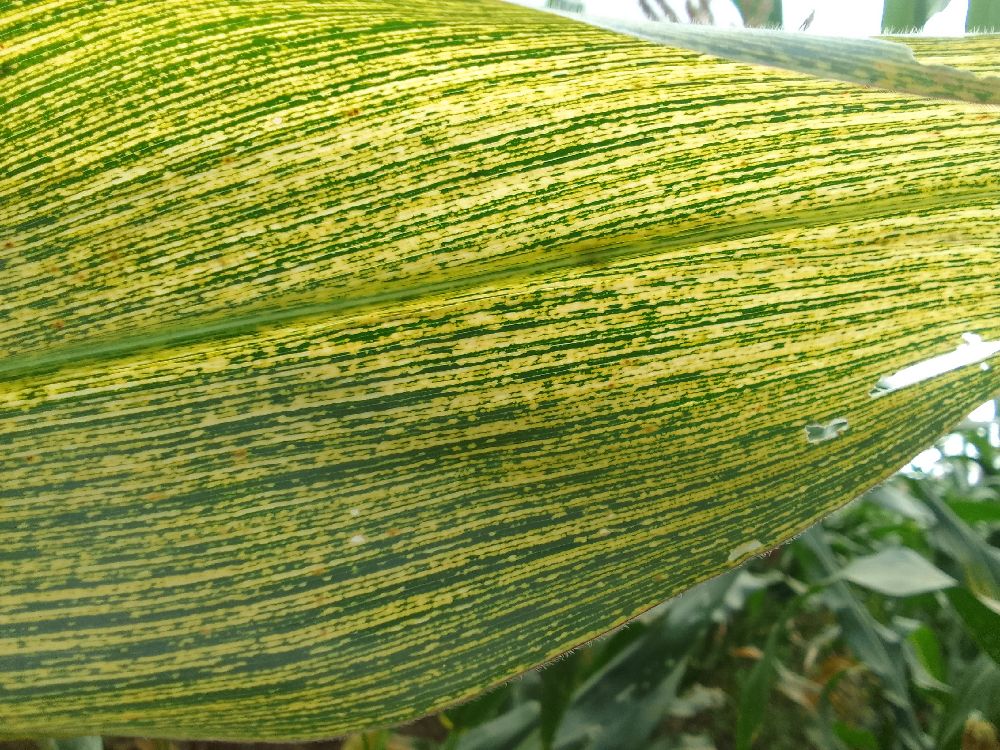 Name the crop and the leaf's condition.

maize, maize streak virus
